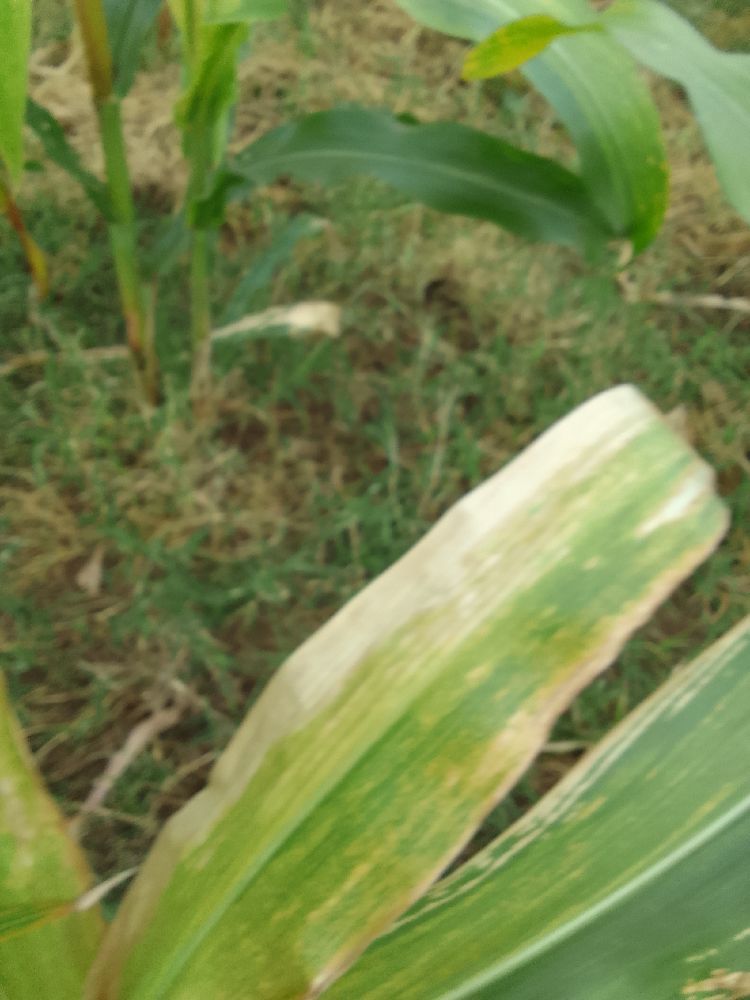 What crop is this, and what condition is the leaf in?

maize, maize lethal necrosis
